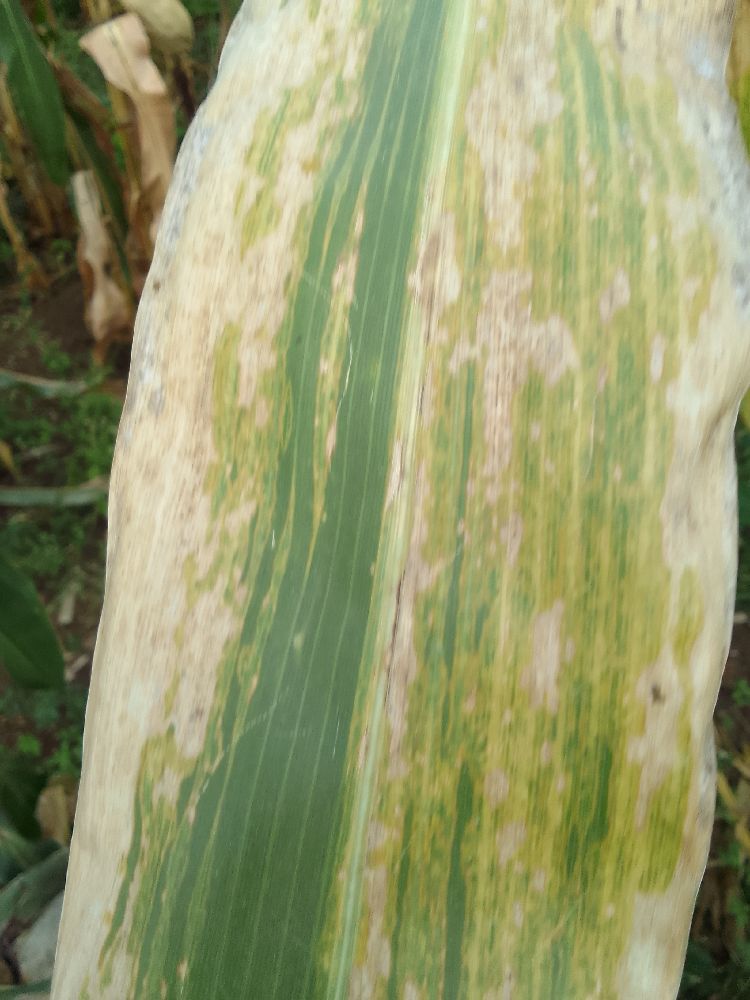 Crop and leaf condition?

maize, maize lethal necrosis
